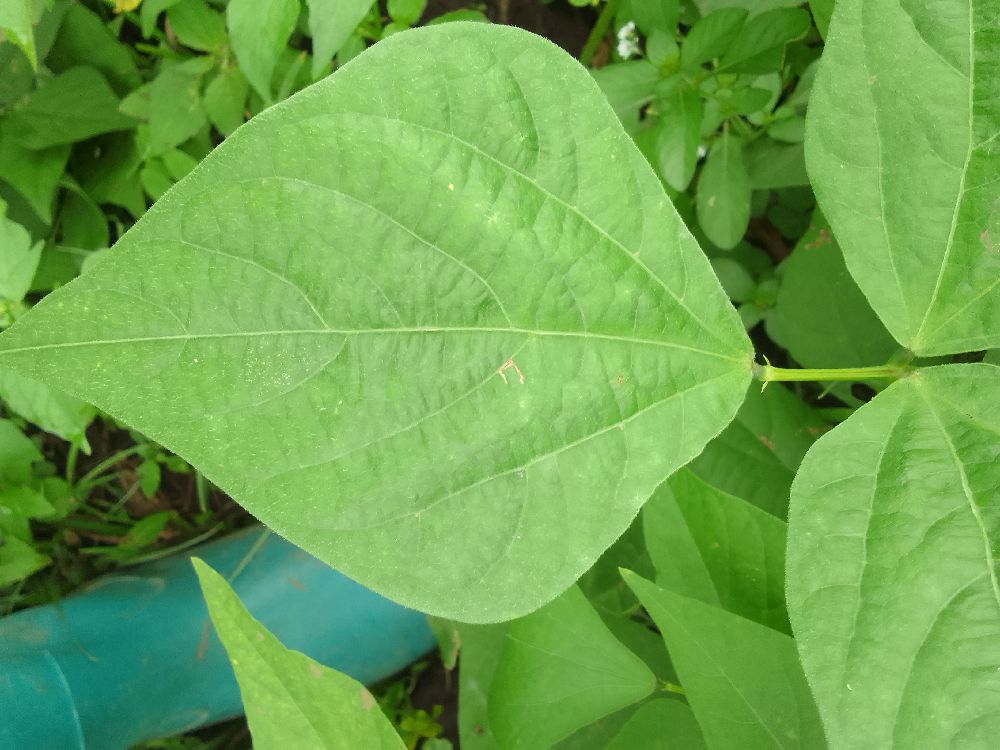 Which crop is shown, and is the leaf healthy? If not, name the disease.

common bean, healthy
